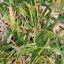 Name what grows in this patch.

grass
